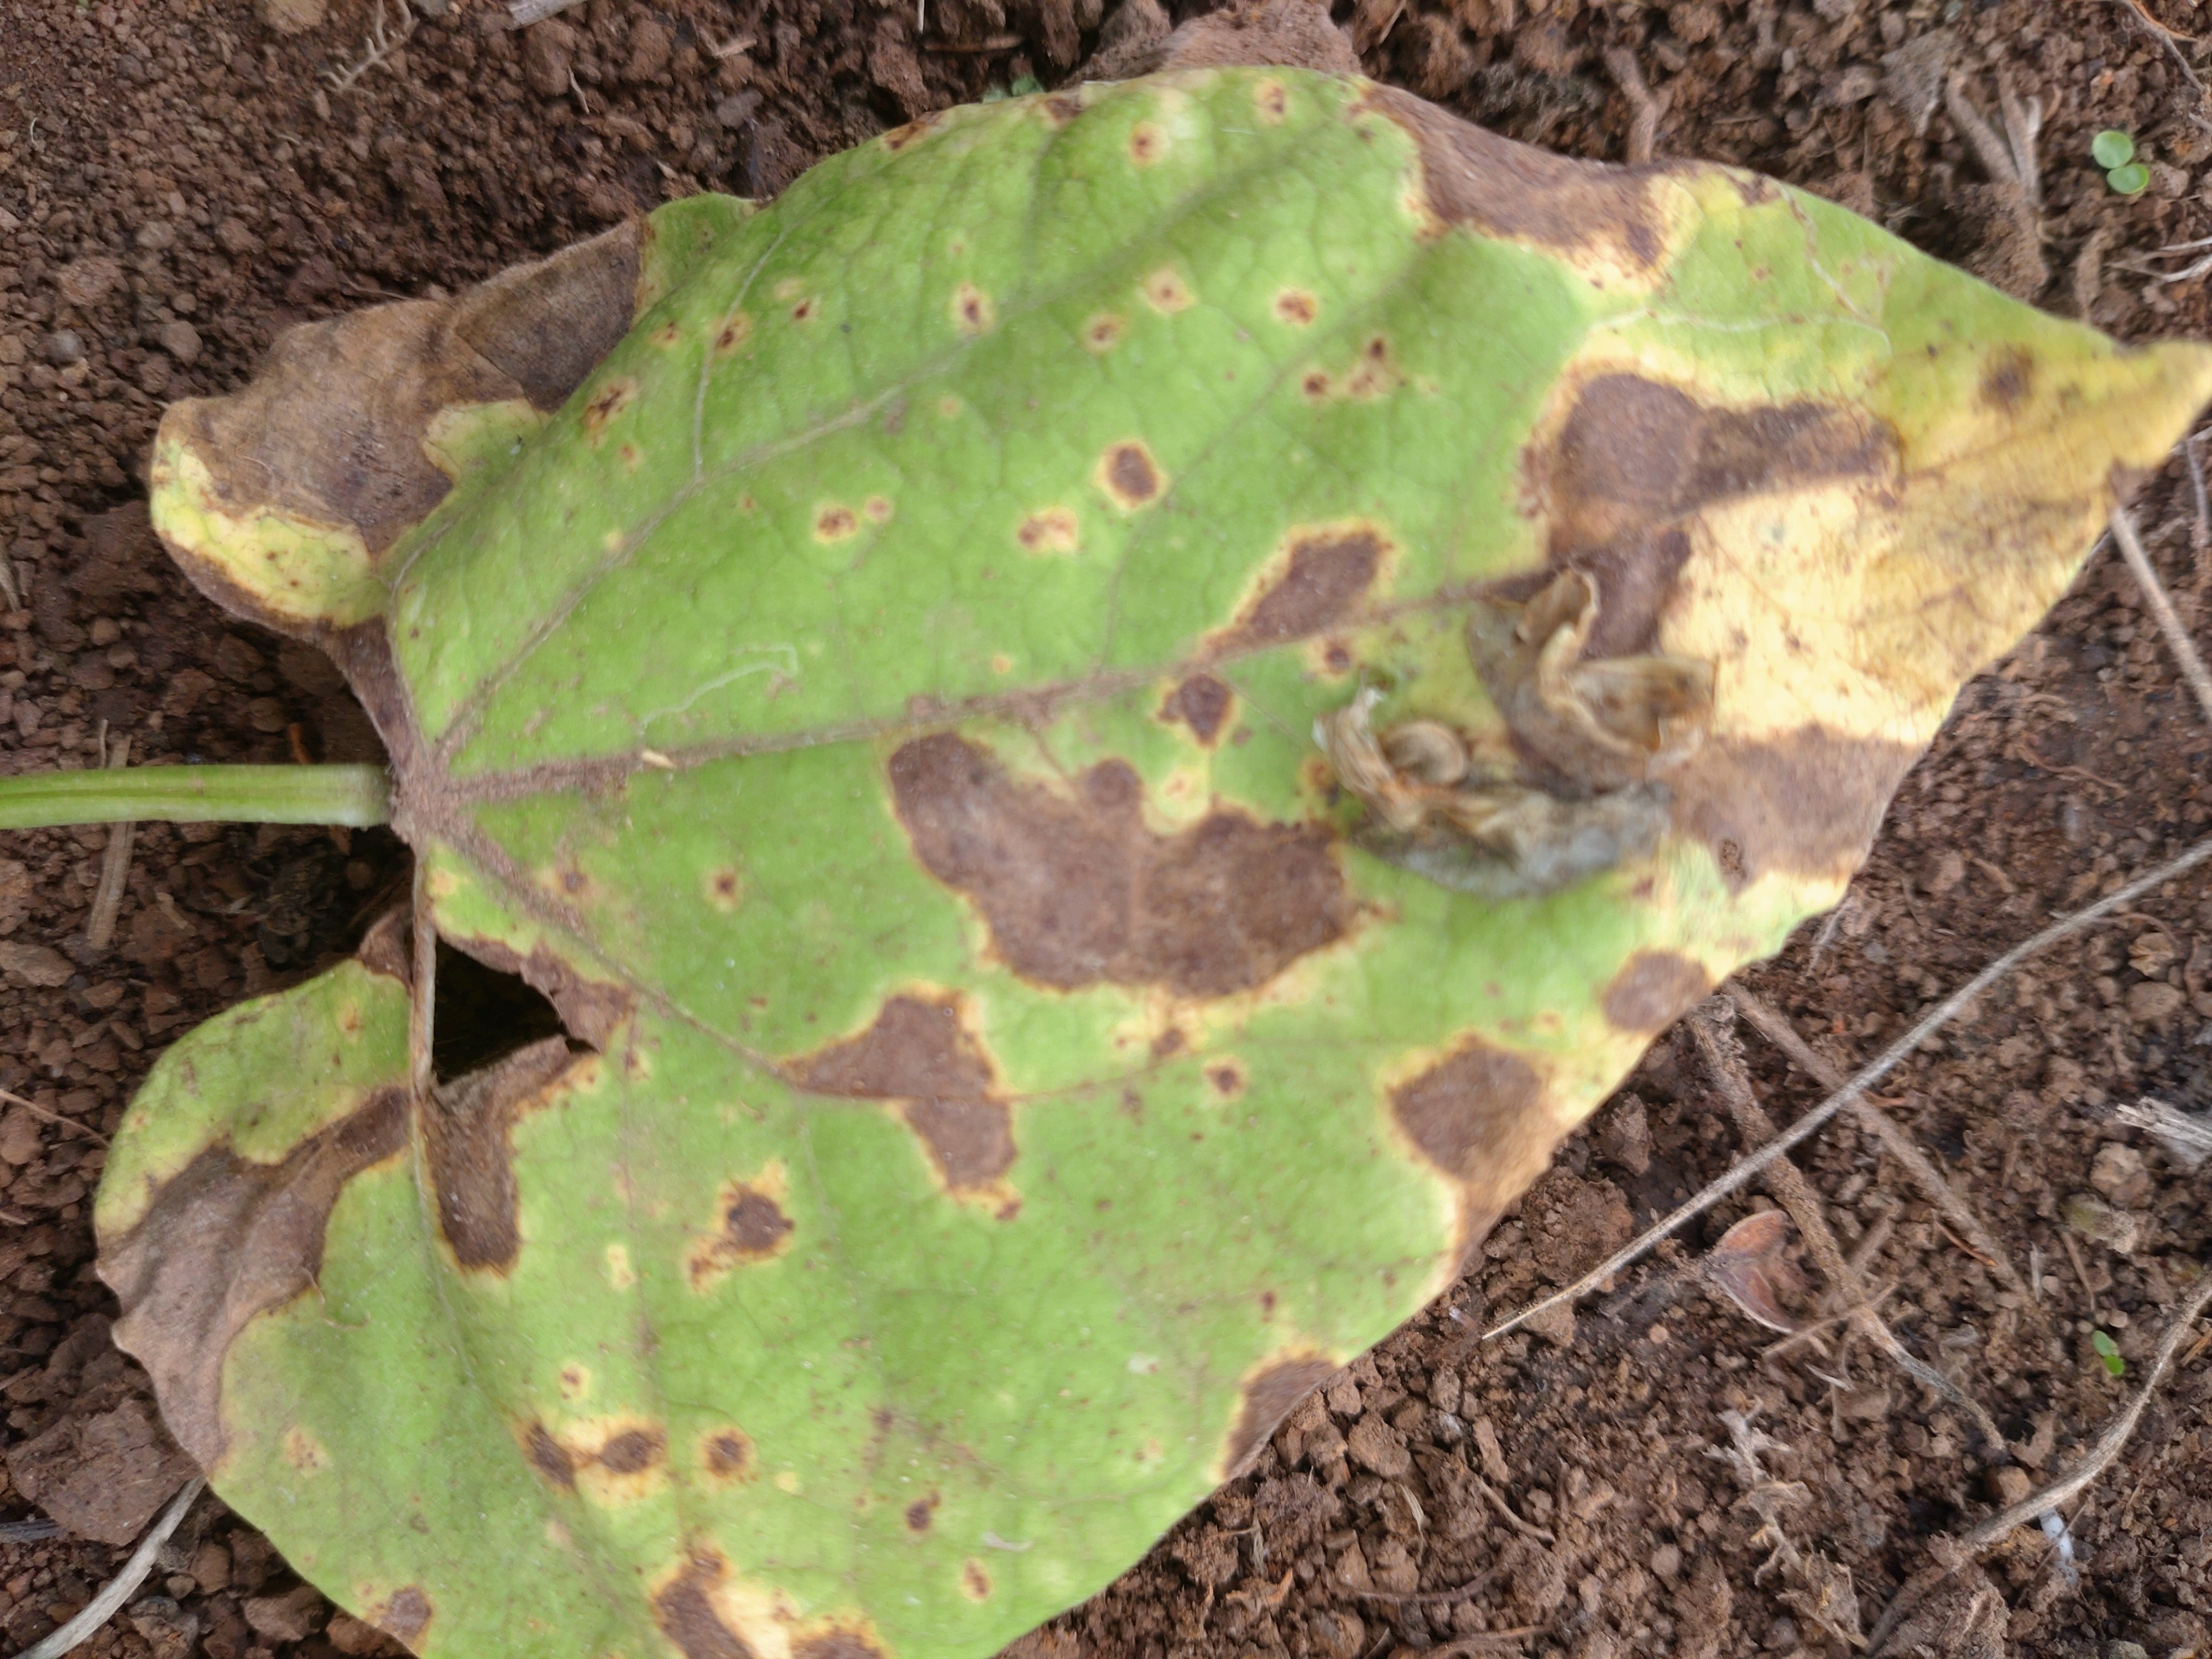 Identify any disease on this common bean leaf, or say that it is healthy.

rust
